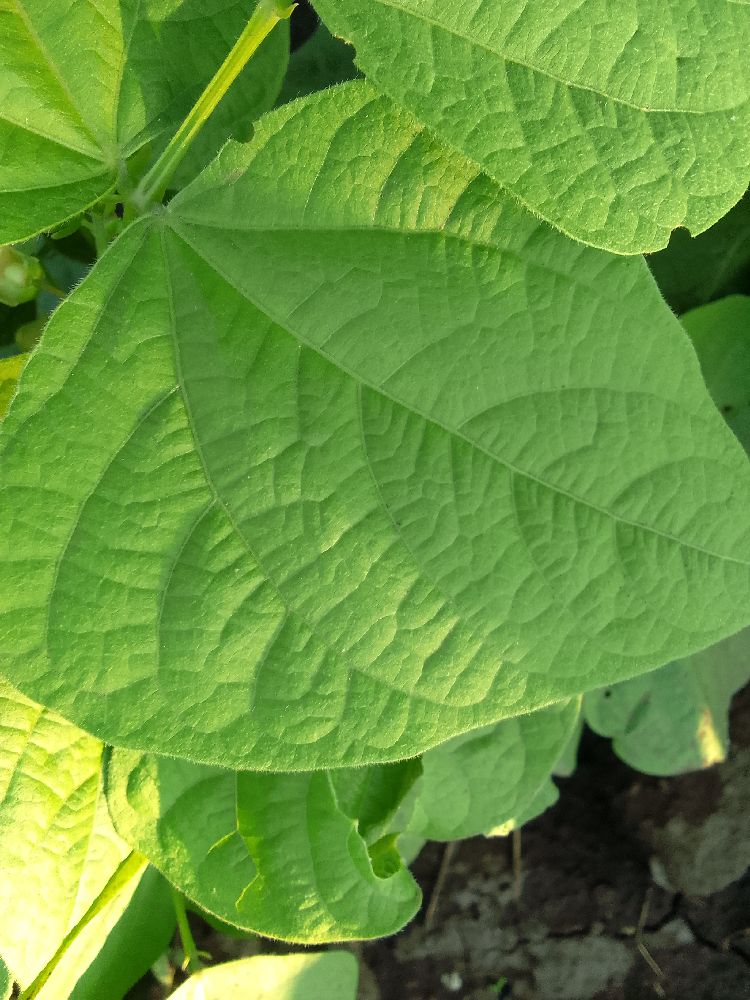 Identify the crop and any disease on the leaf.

common bean, healthy
